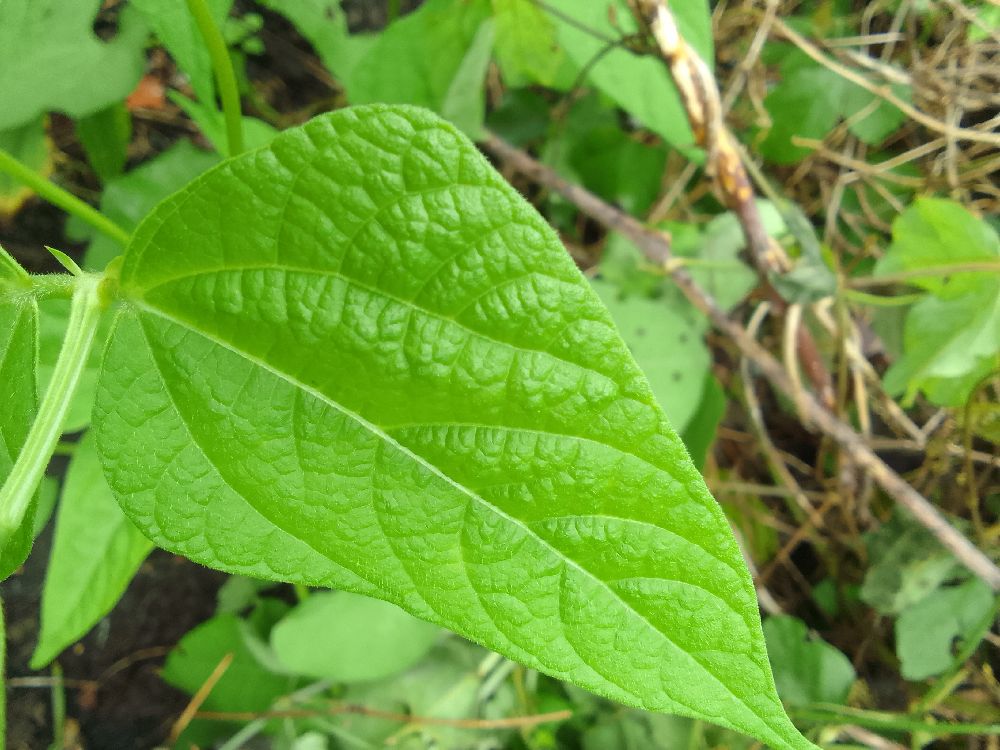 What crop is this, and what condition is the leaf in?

common bean, healthy
